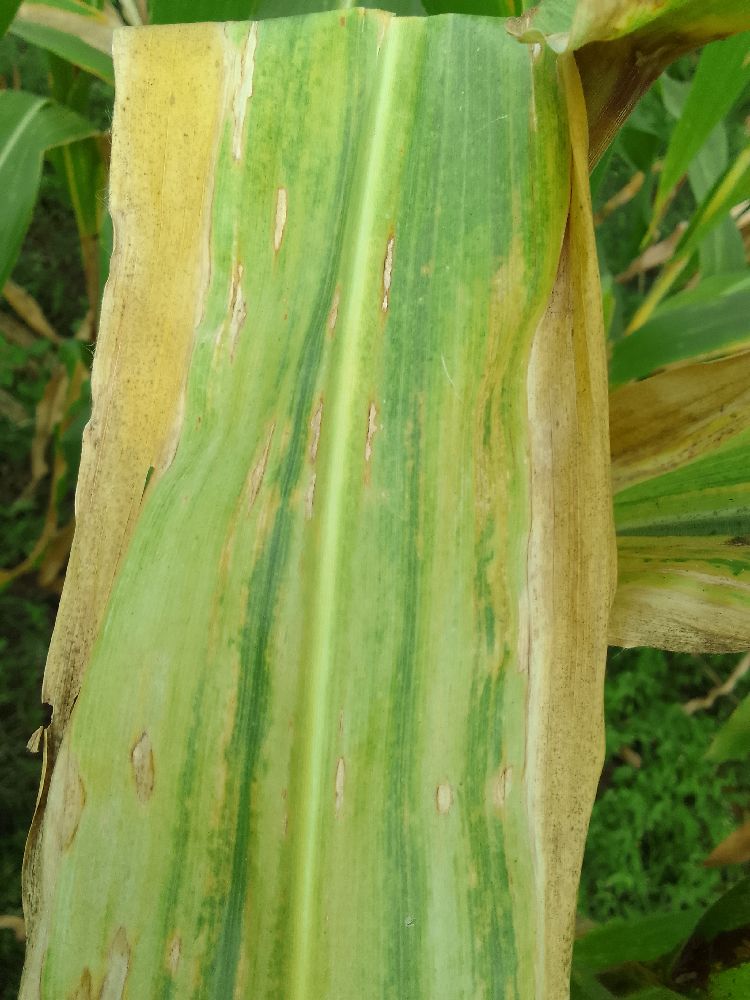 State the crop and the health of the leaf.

maize, maize lethal necrosis
